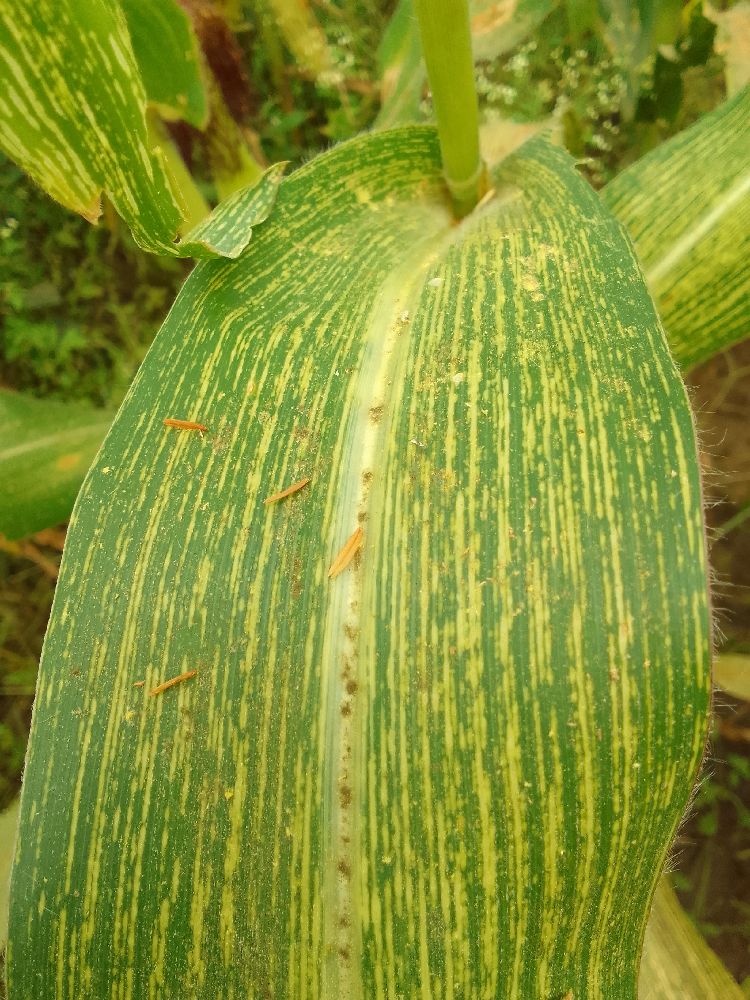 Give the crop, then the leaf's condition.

maize, maize streak virus
